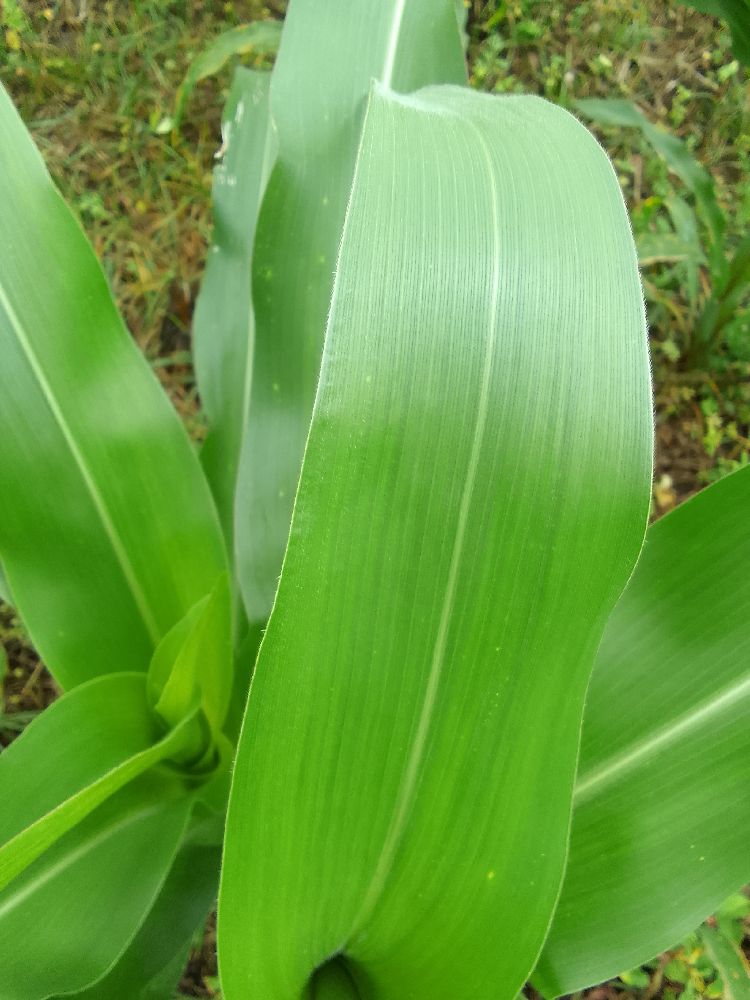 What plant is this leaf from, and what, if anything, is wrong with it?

maize, healthy
